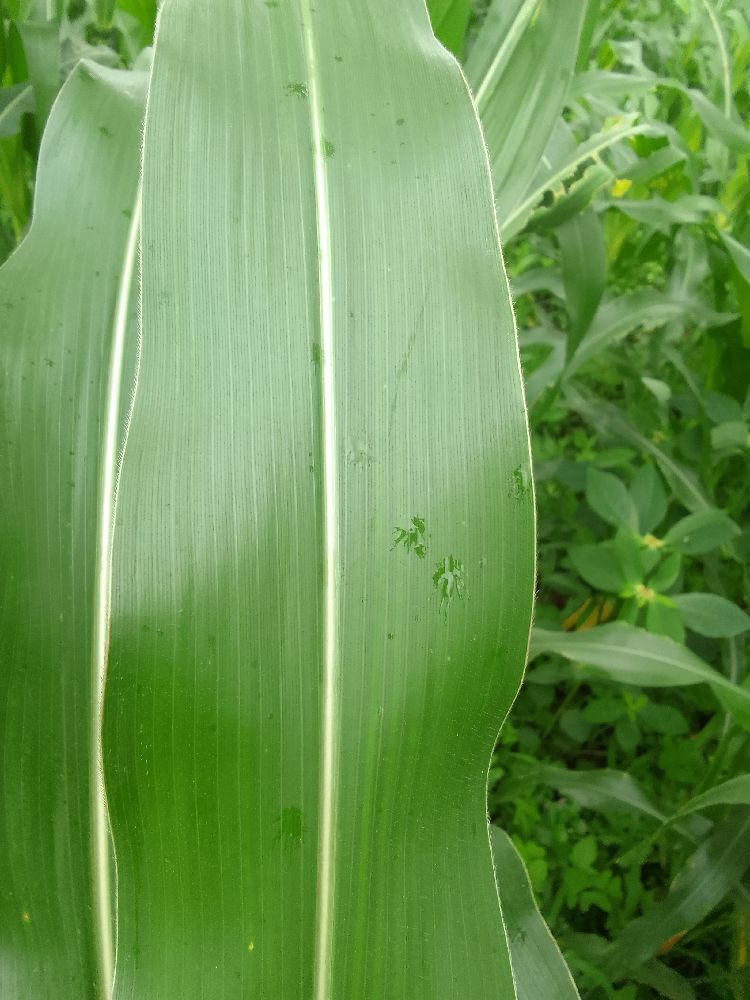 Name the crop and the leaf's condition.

maize, healthy
